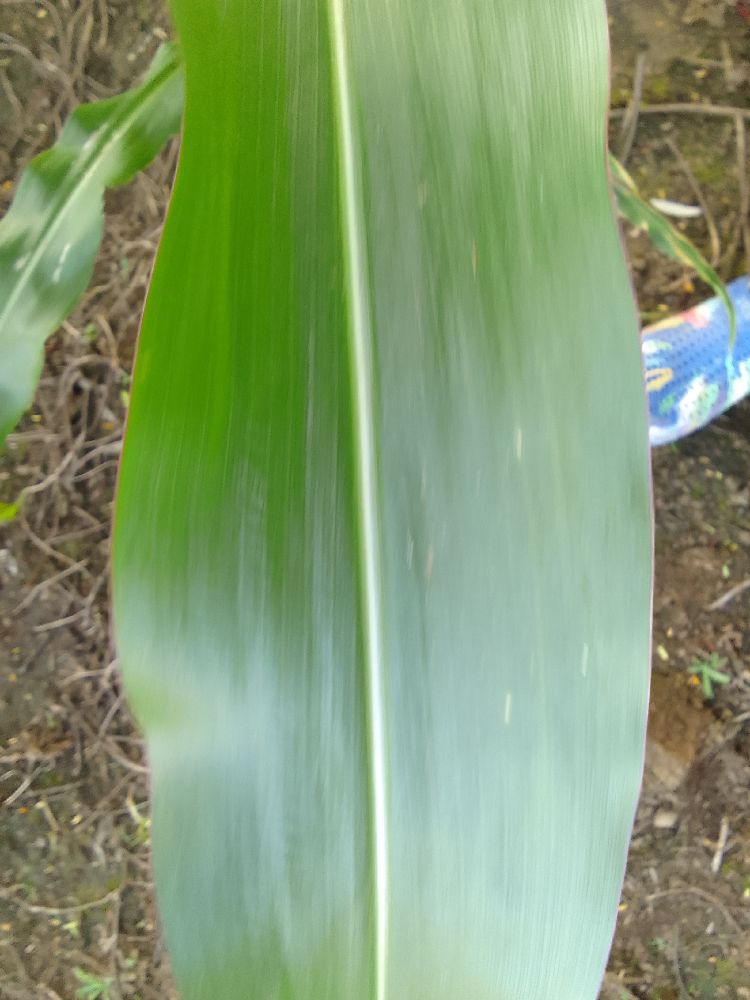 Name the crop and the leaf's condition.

maize, healthy
